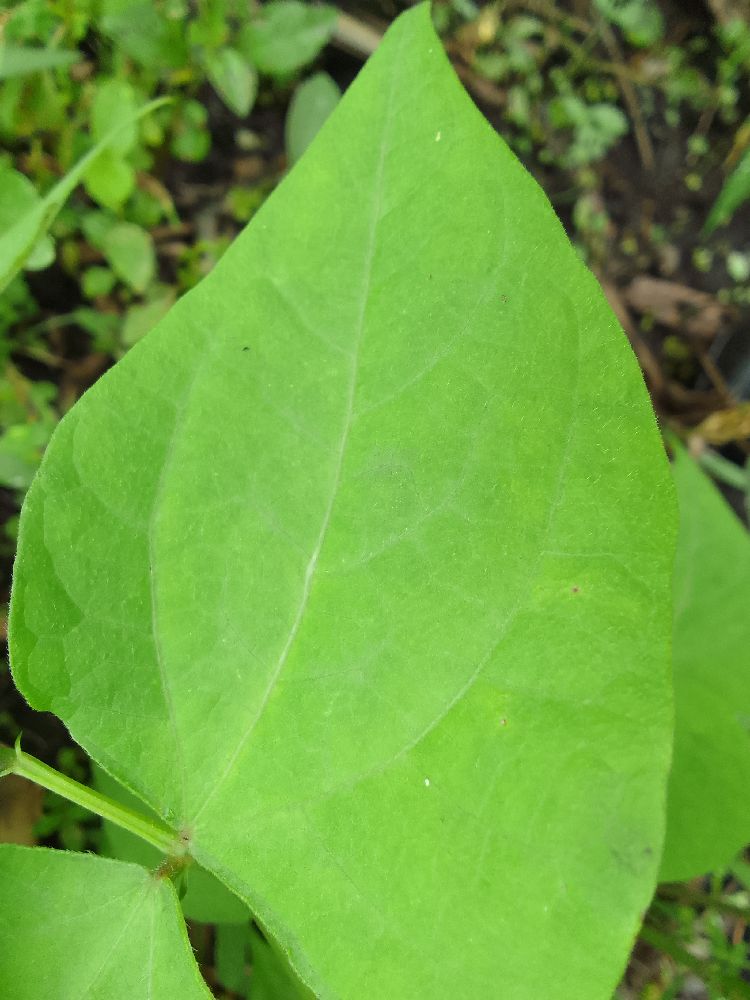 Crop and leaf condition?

common bean, healthy
